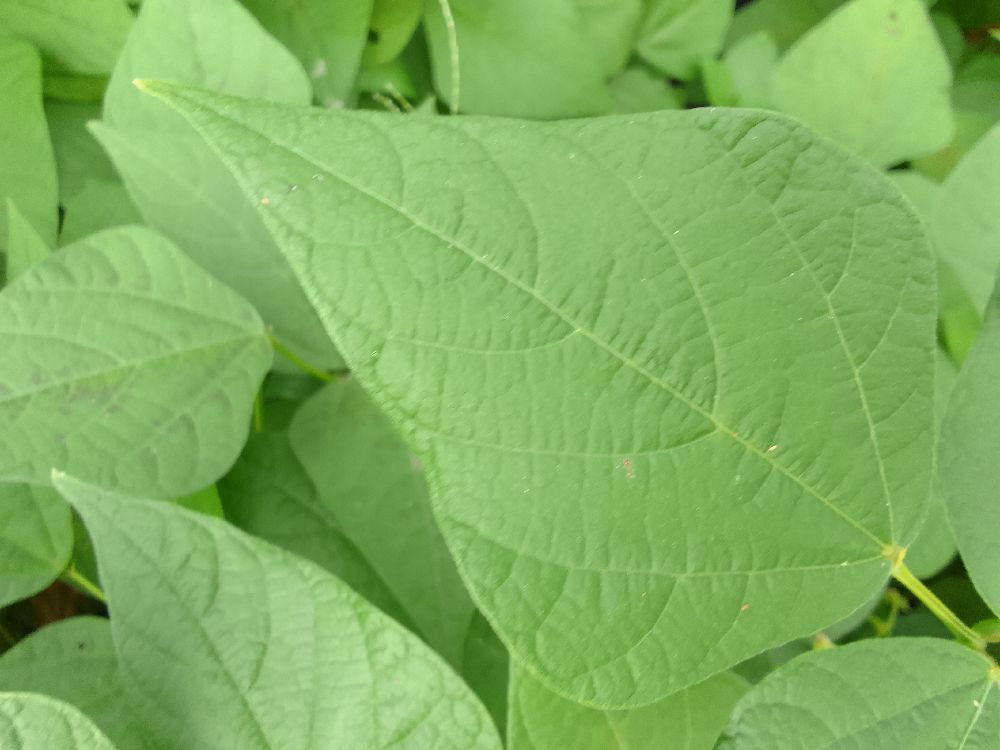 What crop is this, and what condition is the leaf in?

common bean, healthy
